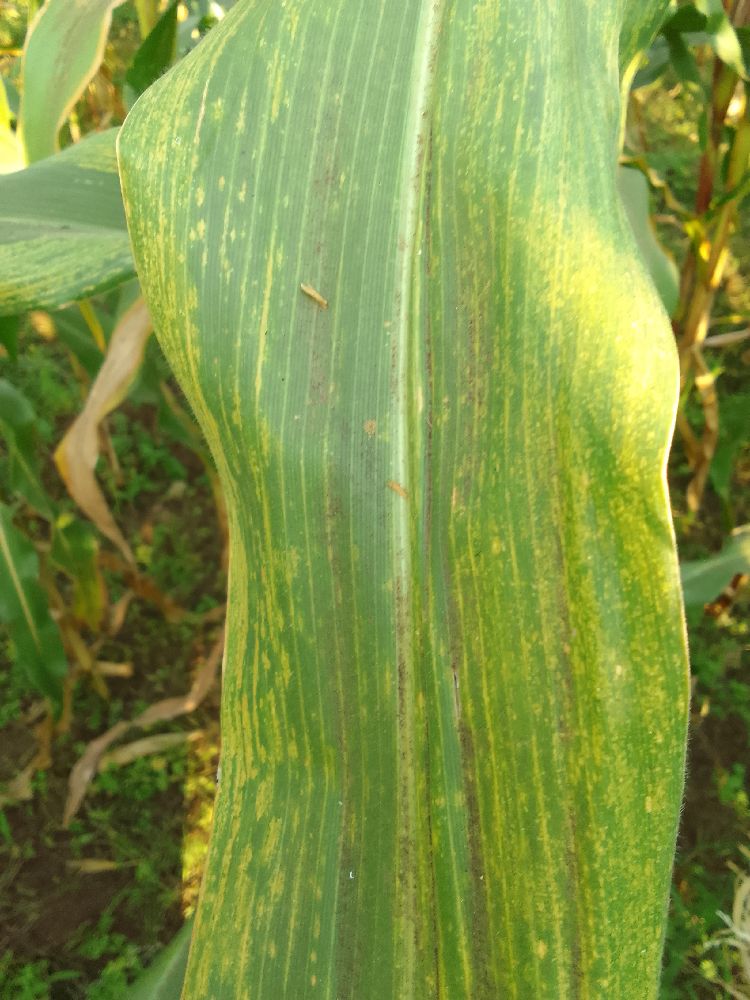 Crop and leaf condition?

maize, maize lethal necrosis
